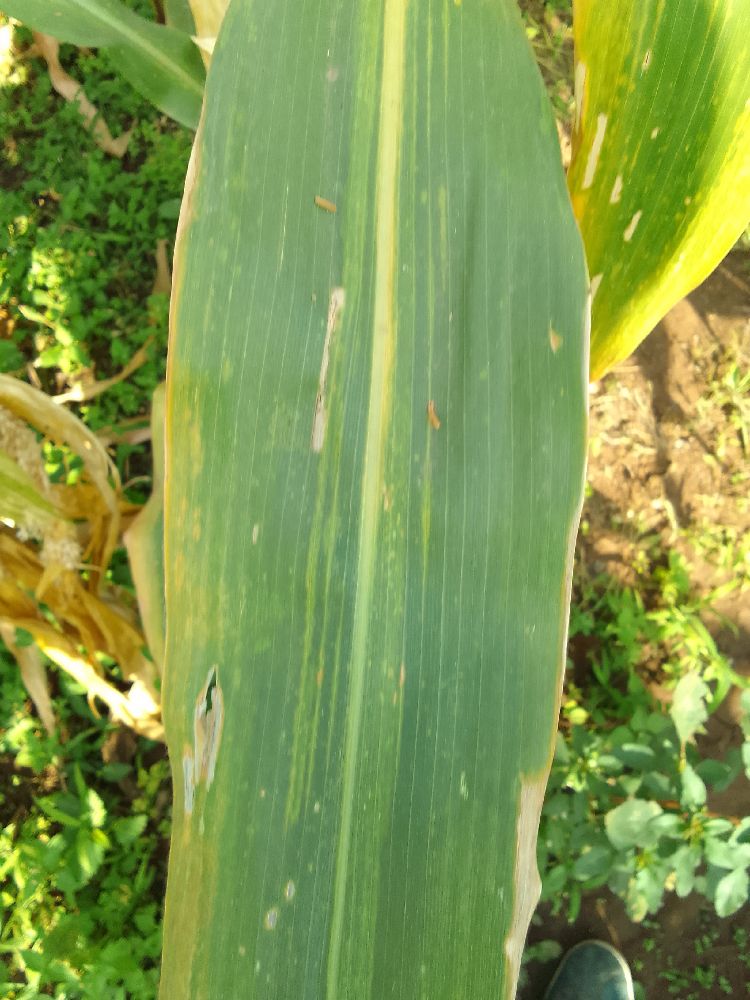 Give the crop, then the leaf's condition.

maize, maize lethal necrosis
